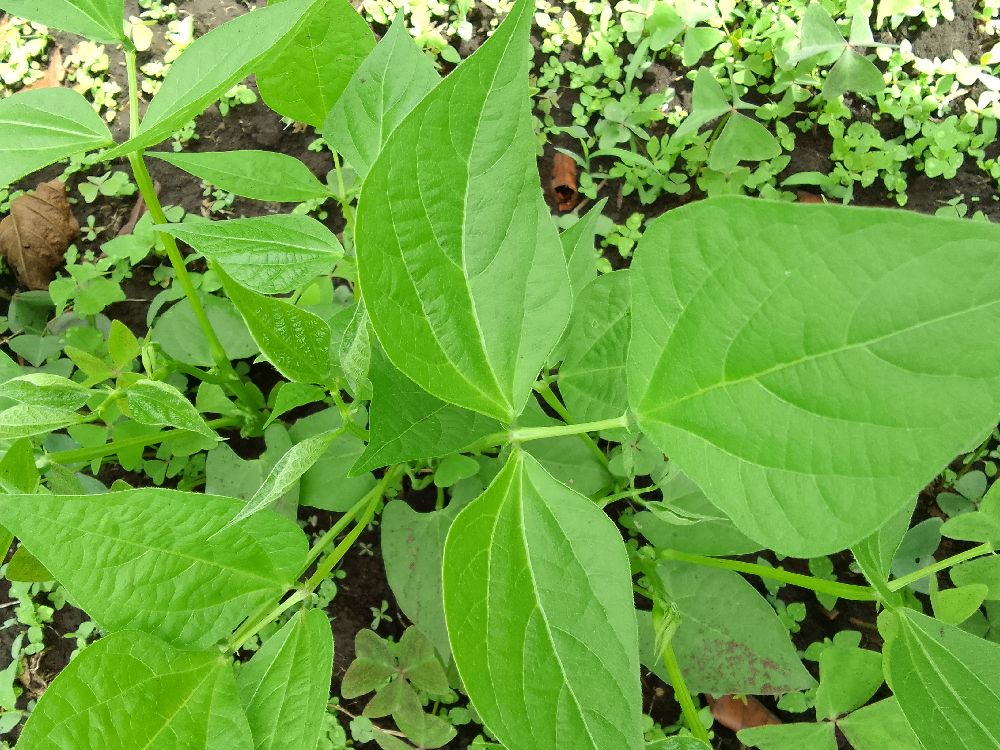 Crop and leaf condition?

common bean, healthy
